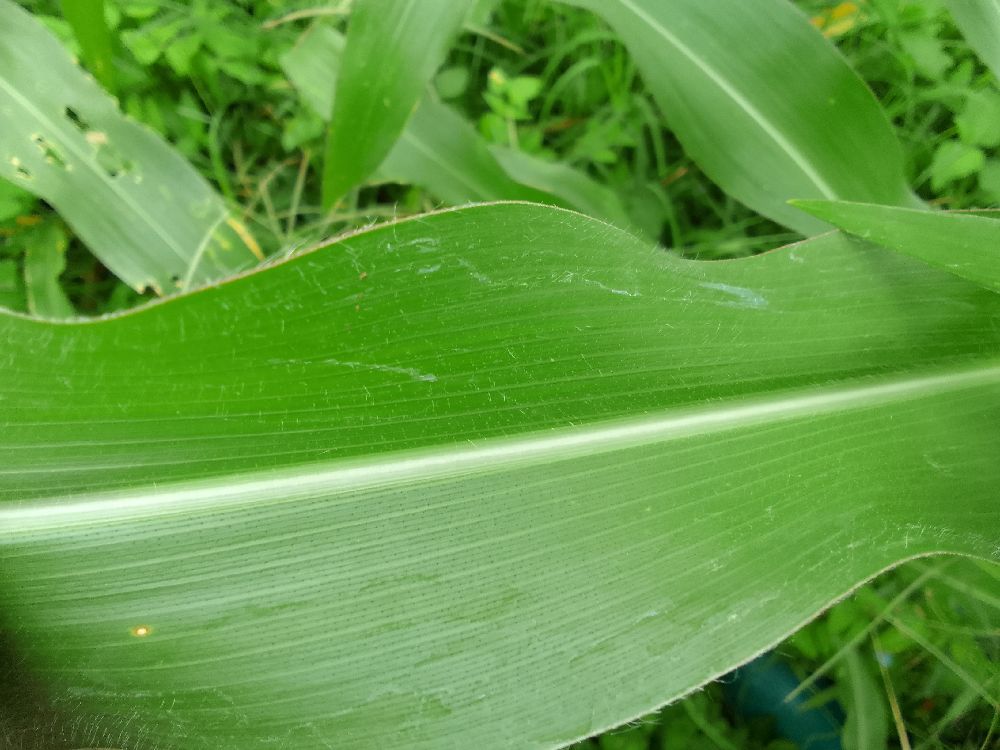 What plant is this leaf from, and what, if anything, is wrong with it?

maize, healthy
